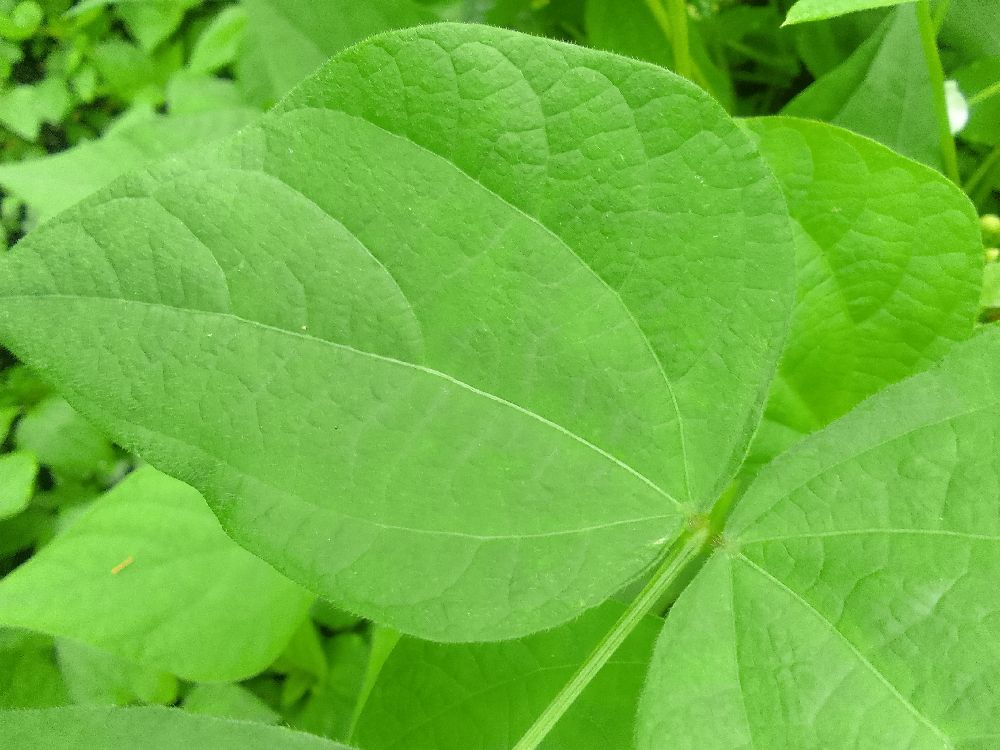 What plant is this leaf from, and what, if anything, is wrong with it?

common bean, healthy
